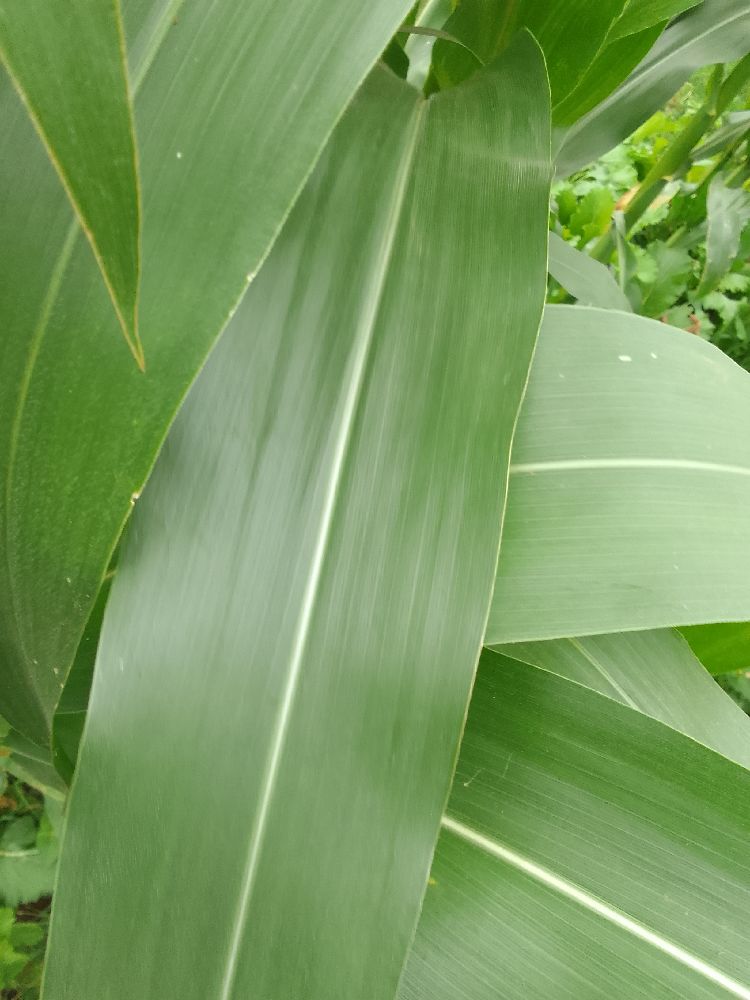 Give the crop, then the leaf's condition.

maize, healthy
